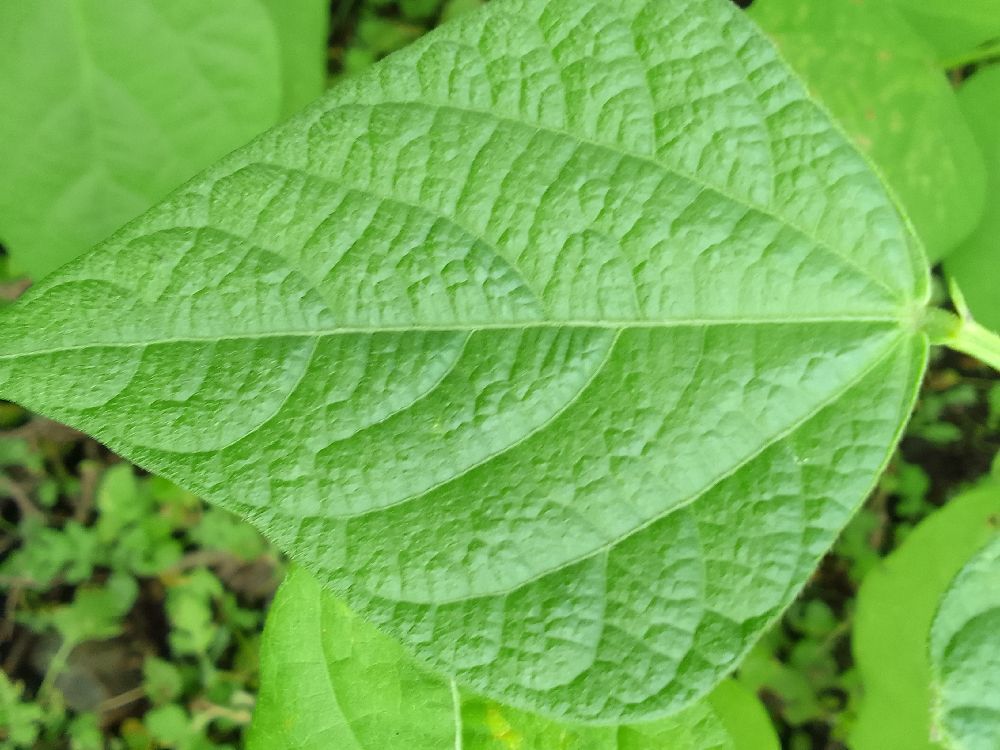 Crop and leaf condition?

common bean, healthy
